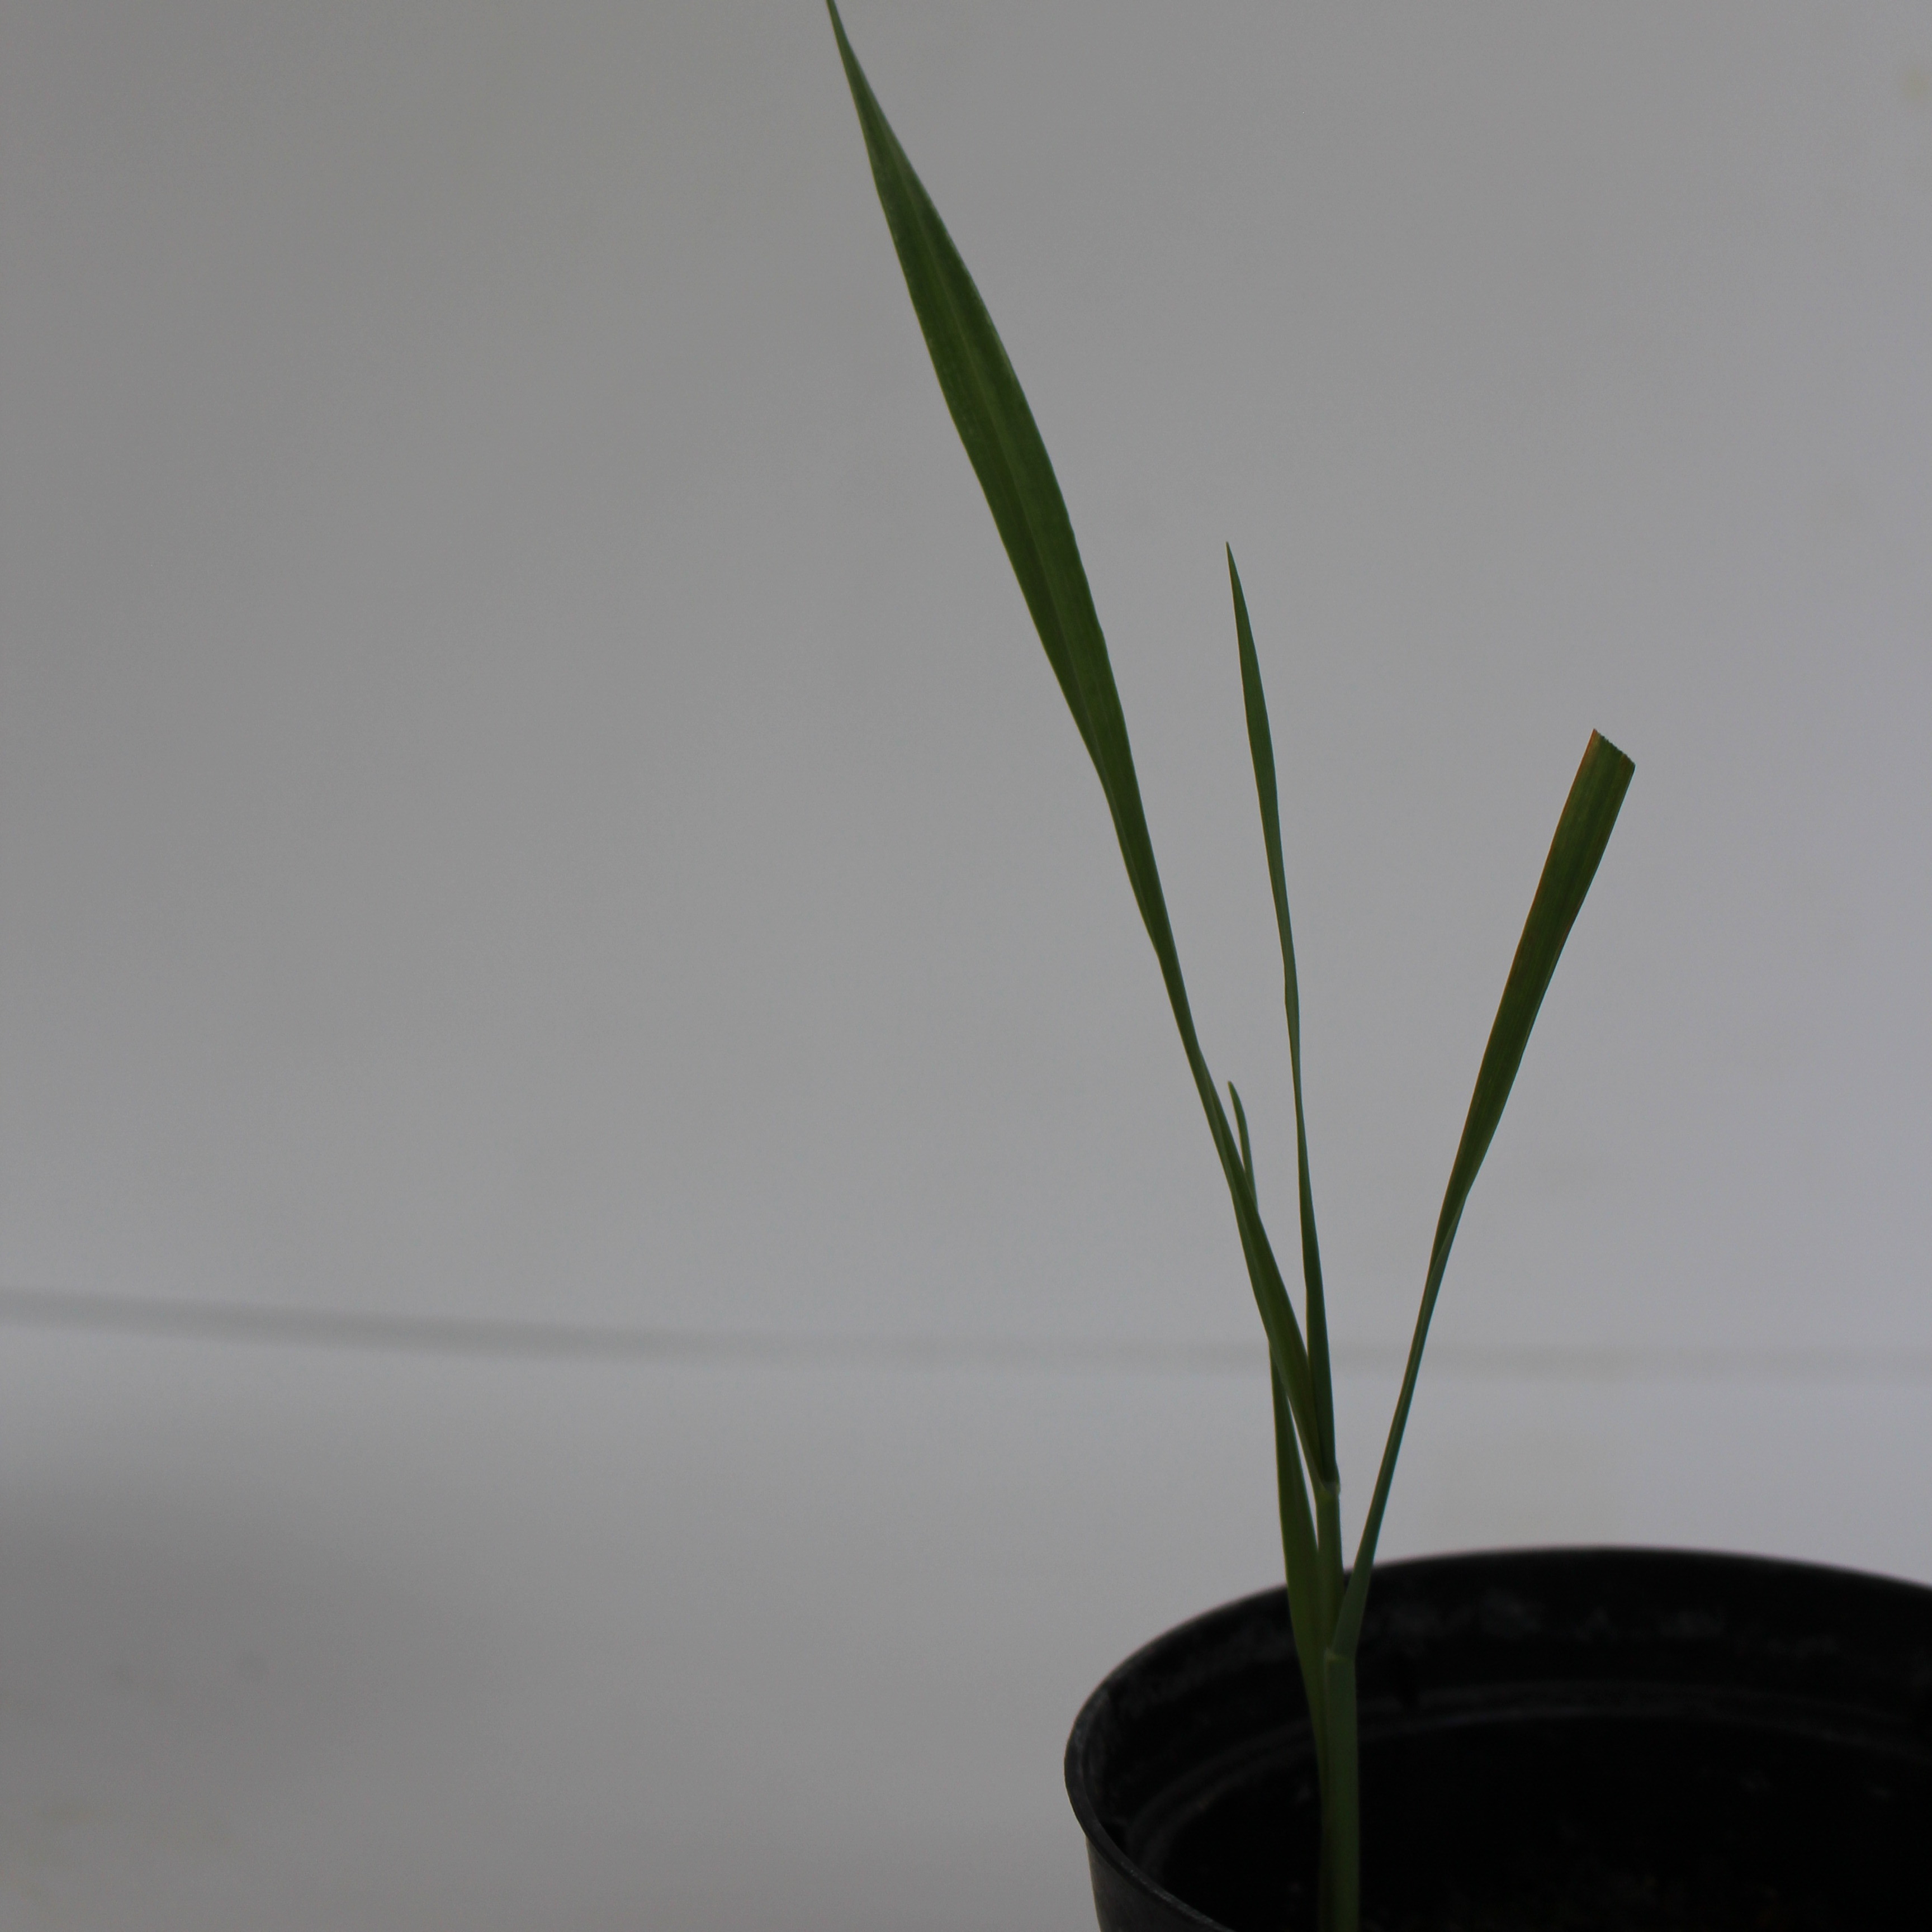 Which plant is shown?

Avena sterilis
